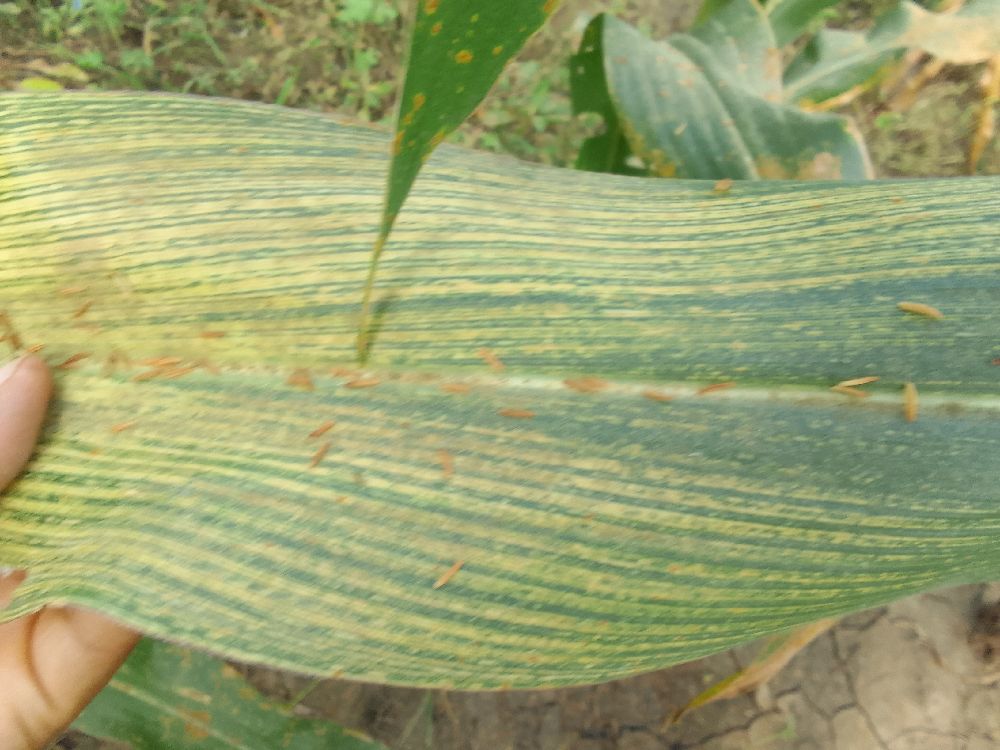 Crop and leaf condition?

maize, maize streak virus
